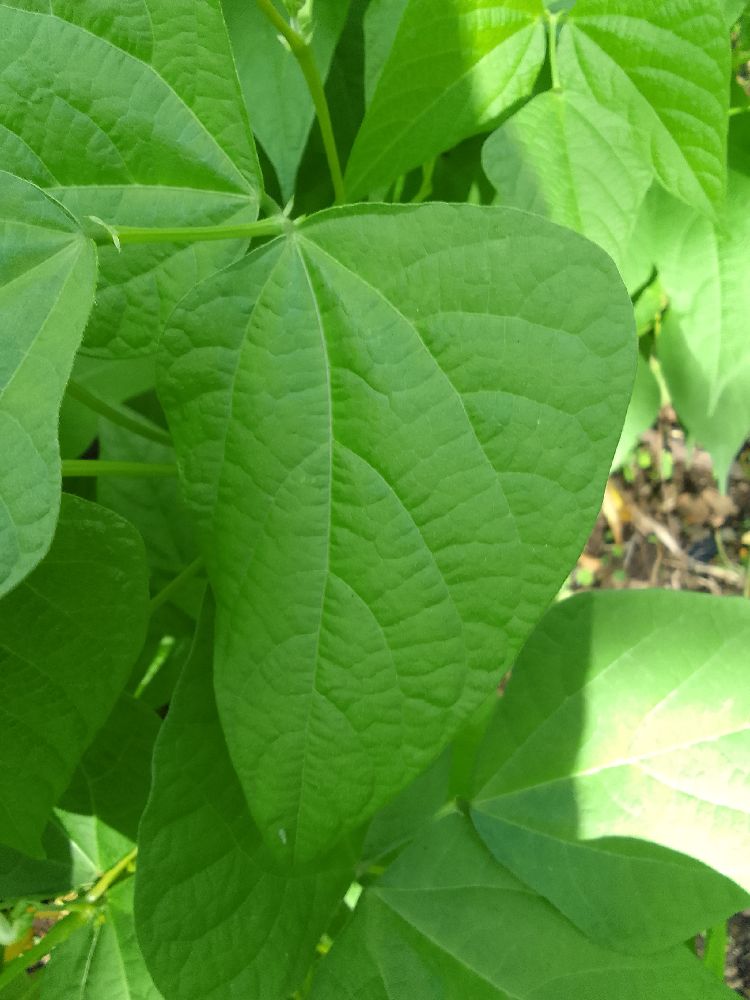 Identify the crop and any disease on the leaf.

common bean, healthy
